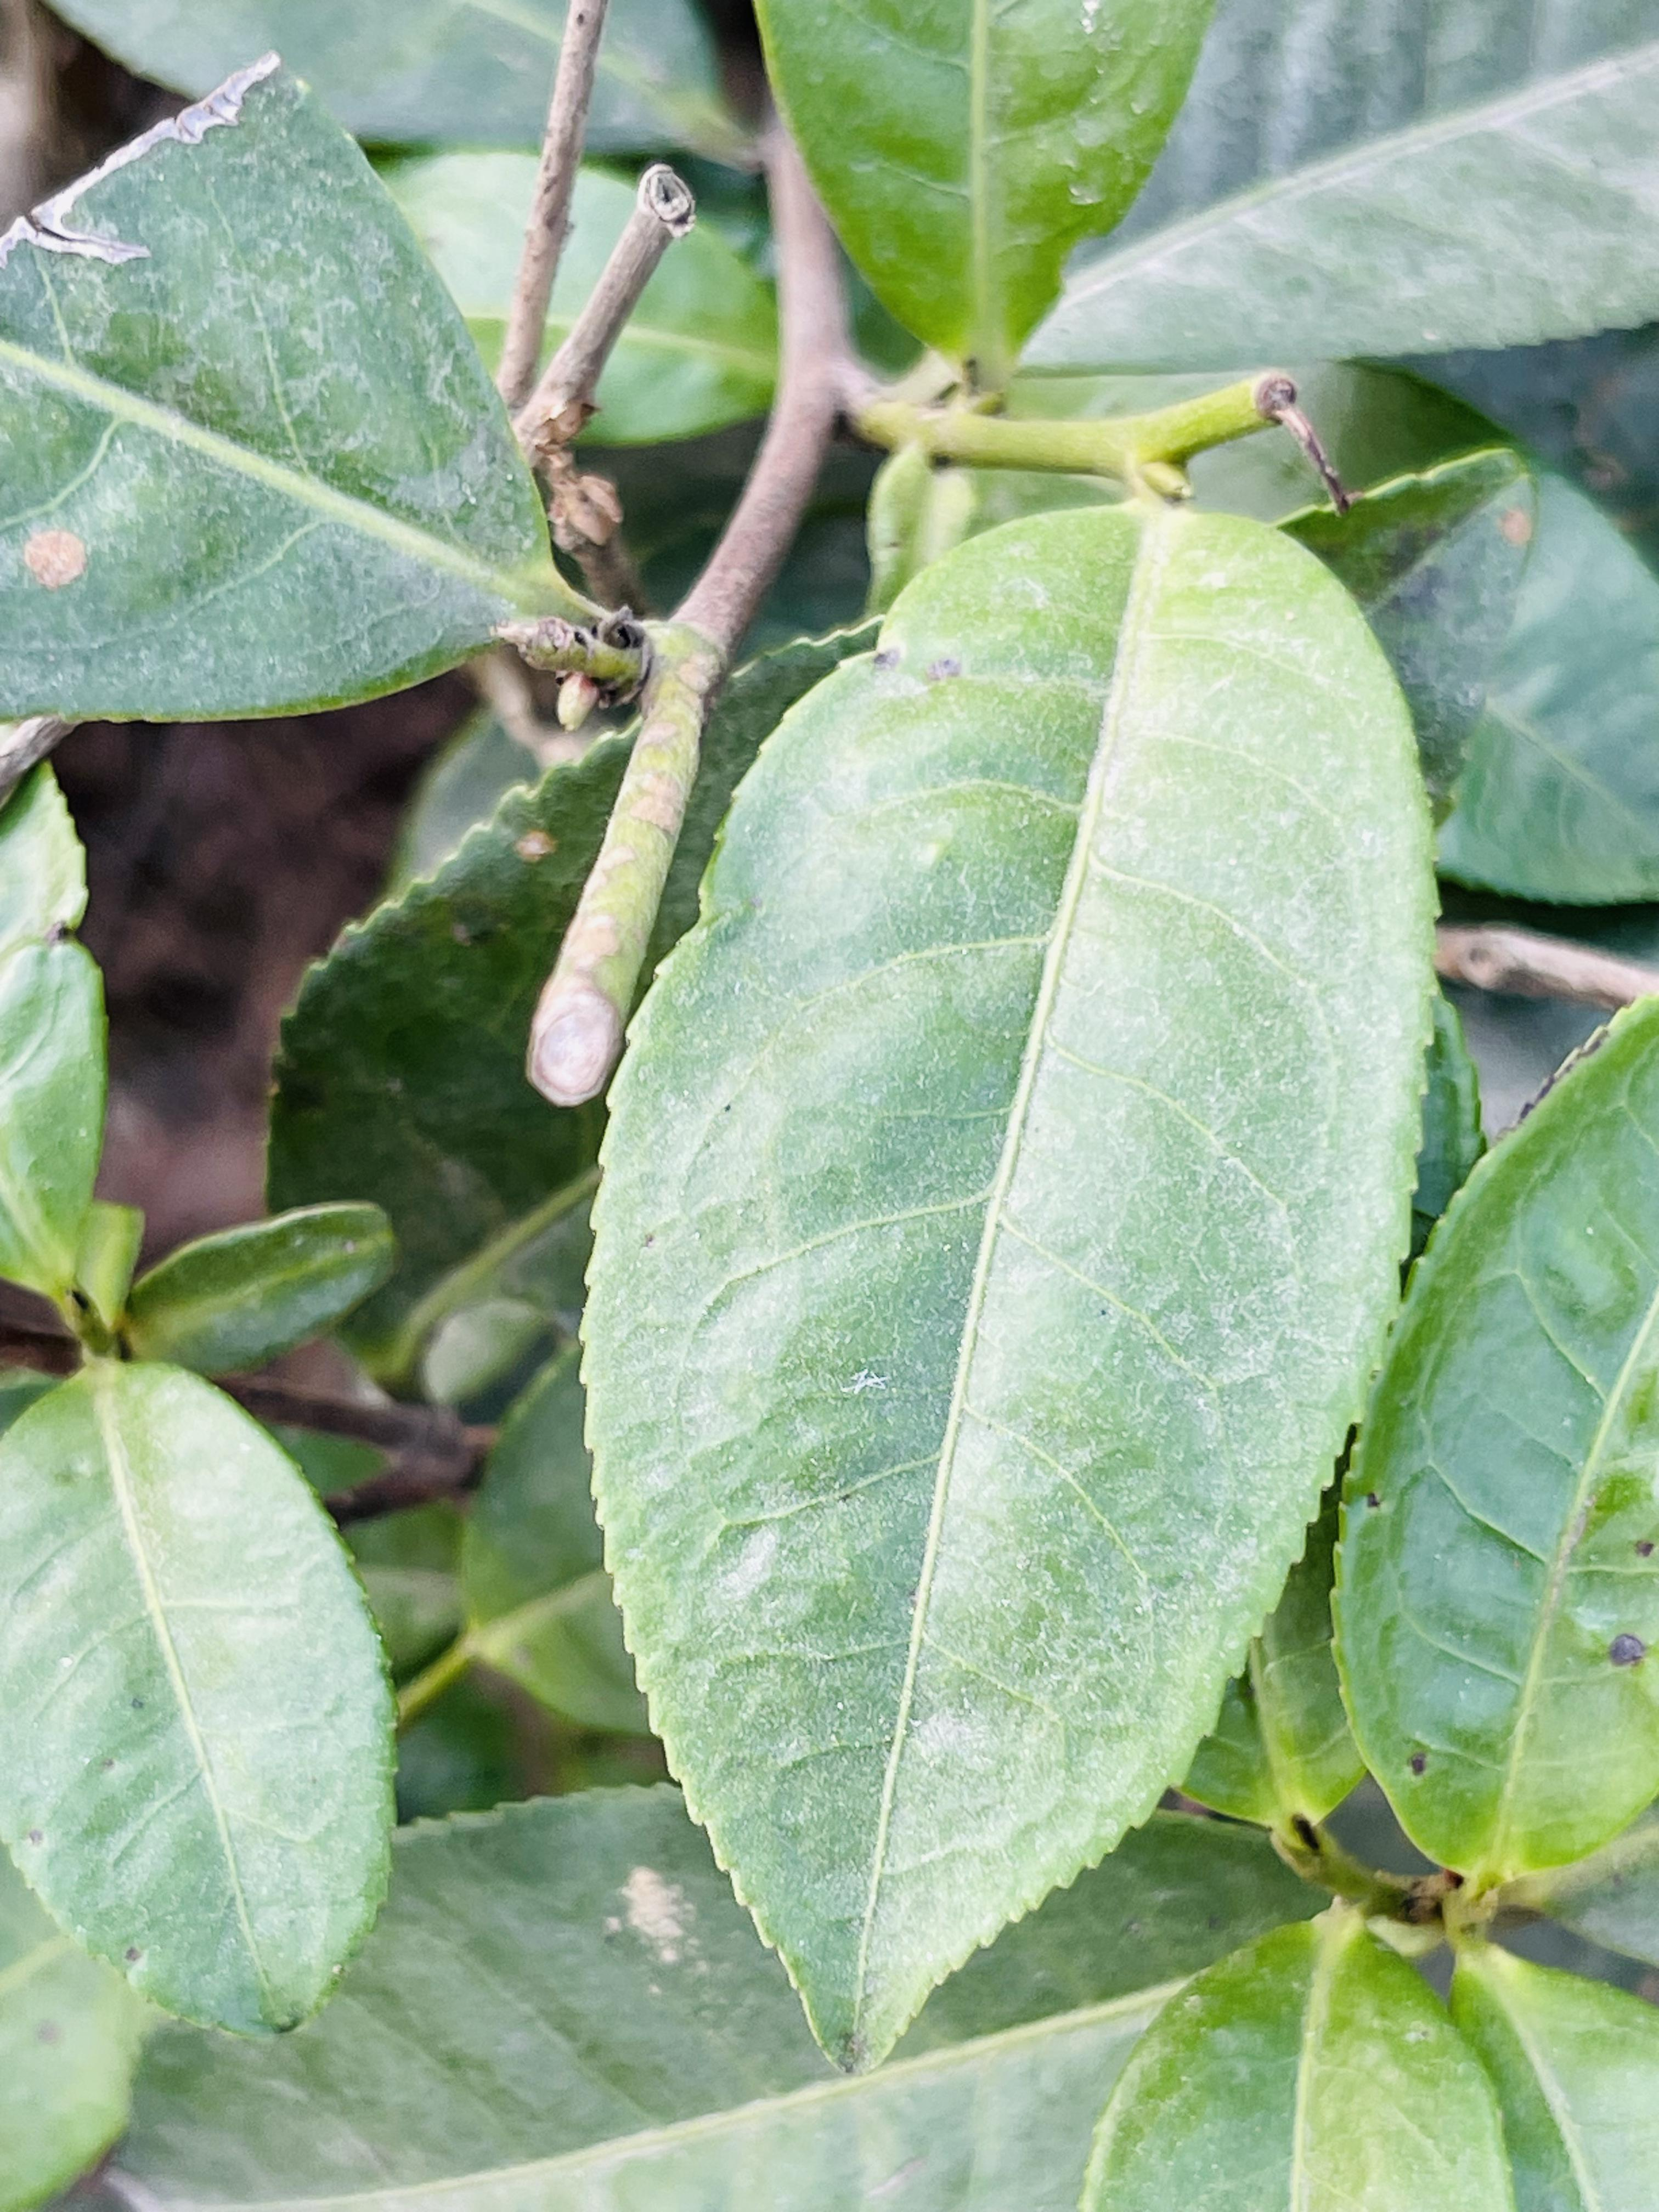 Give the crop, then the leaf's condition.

tea, healthy leaf
